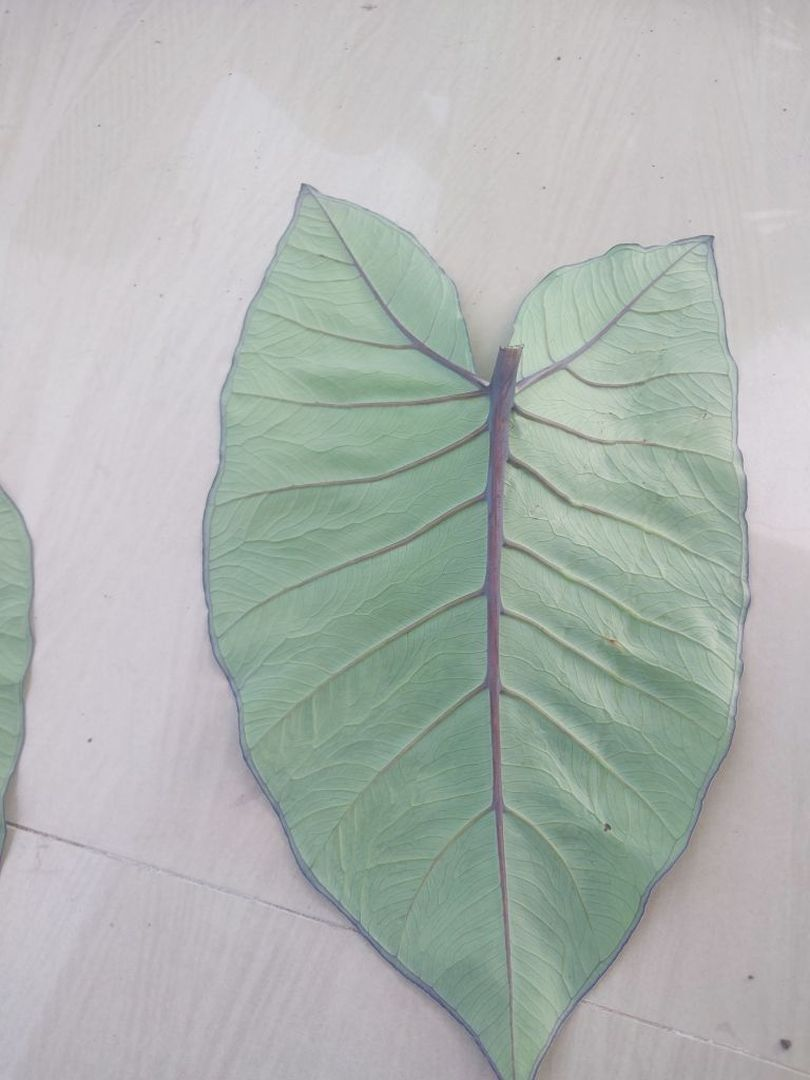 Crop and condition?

taro, healthy
